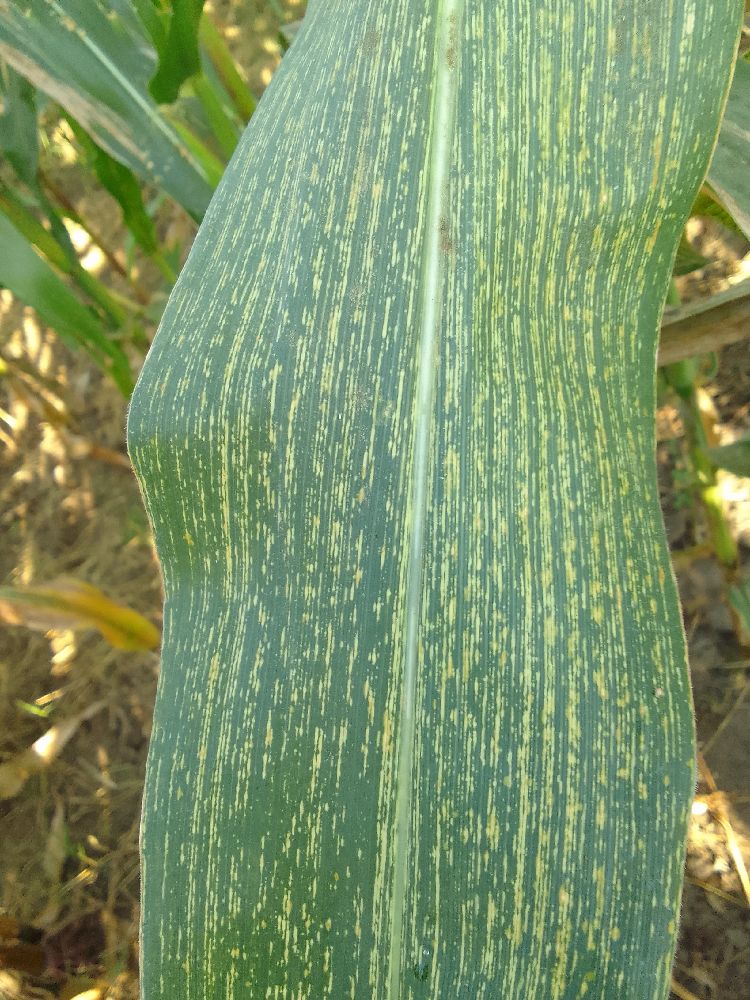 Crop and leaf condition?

maize, maize streak virus
